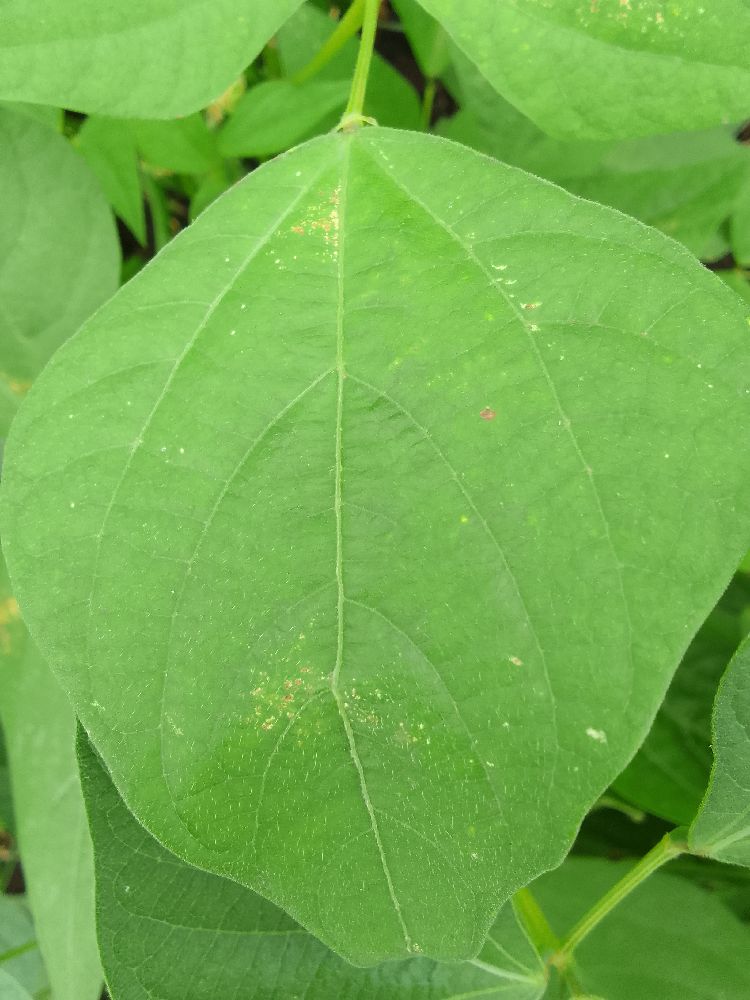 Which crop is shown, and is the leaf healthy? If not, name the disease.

common bean, healthy
